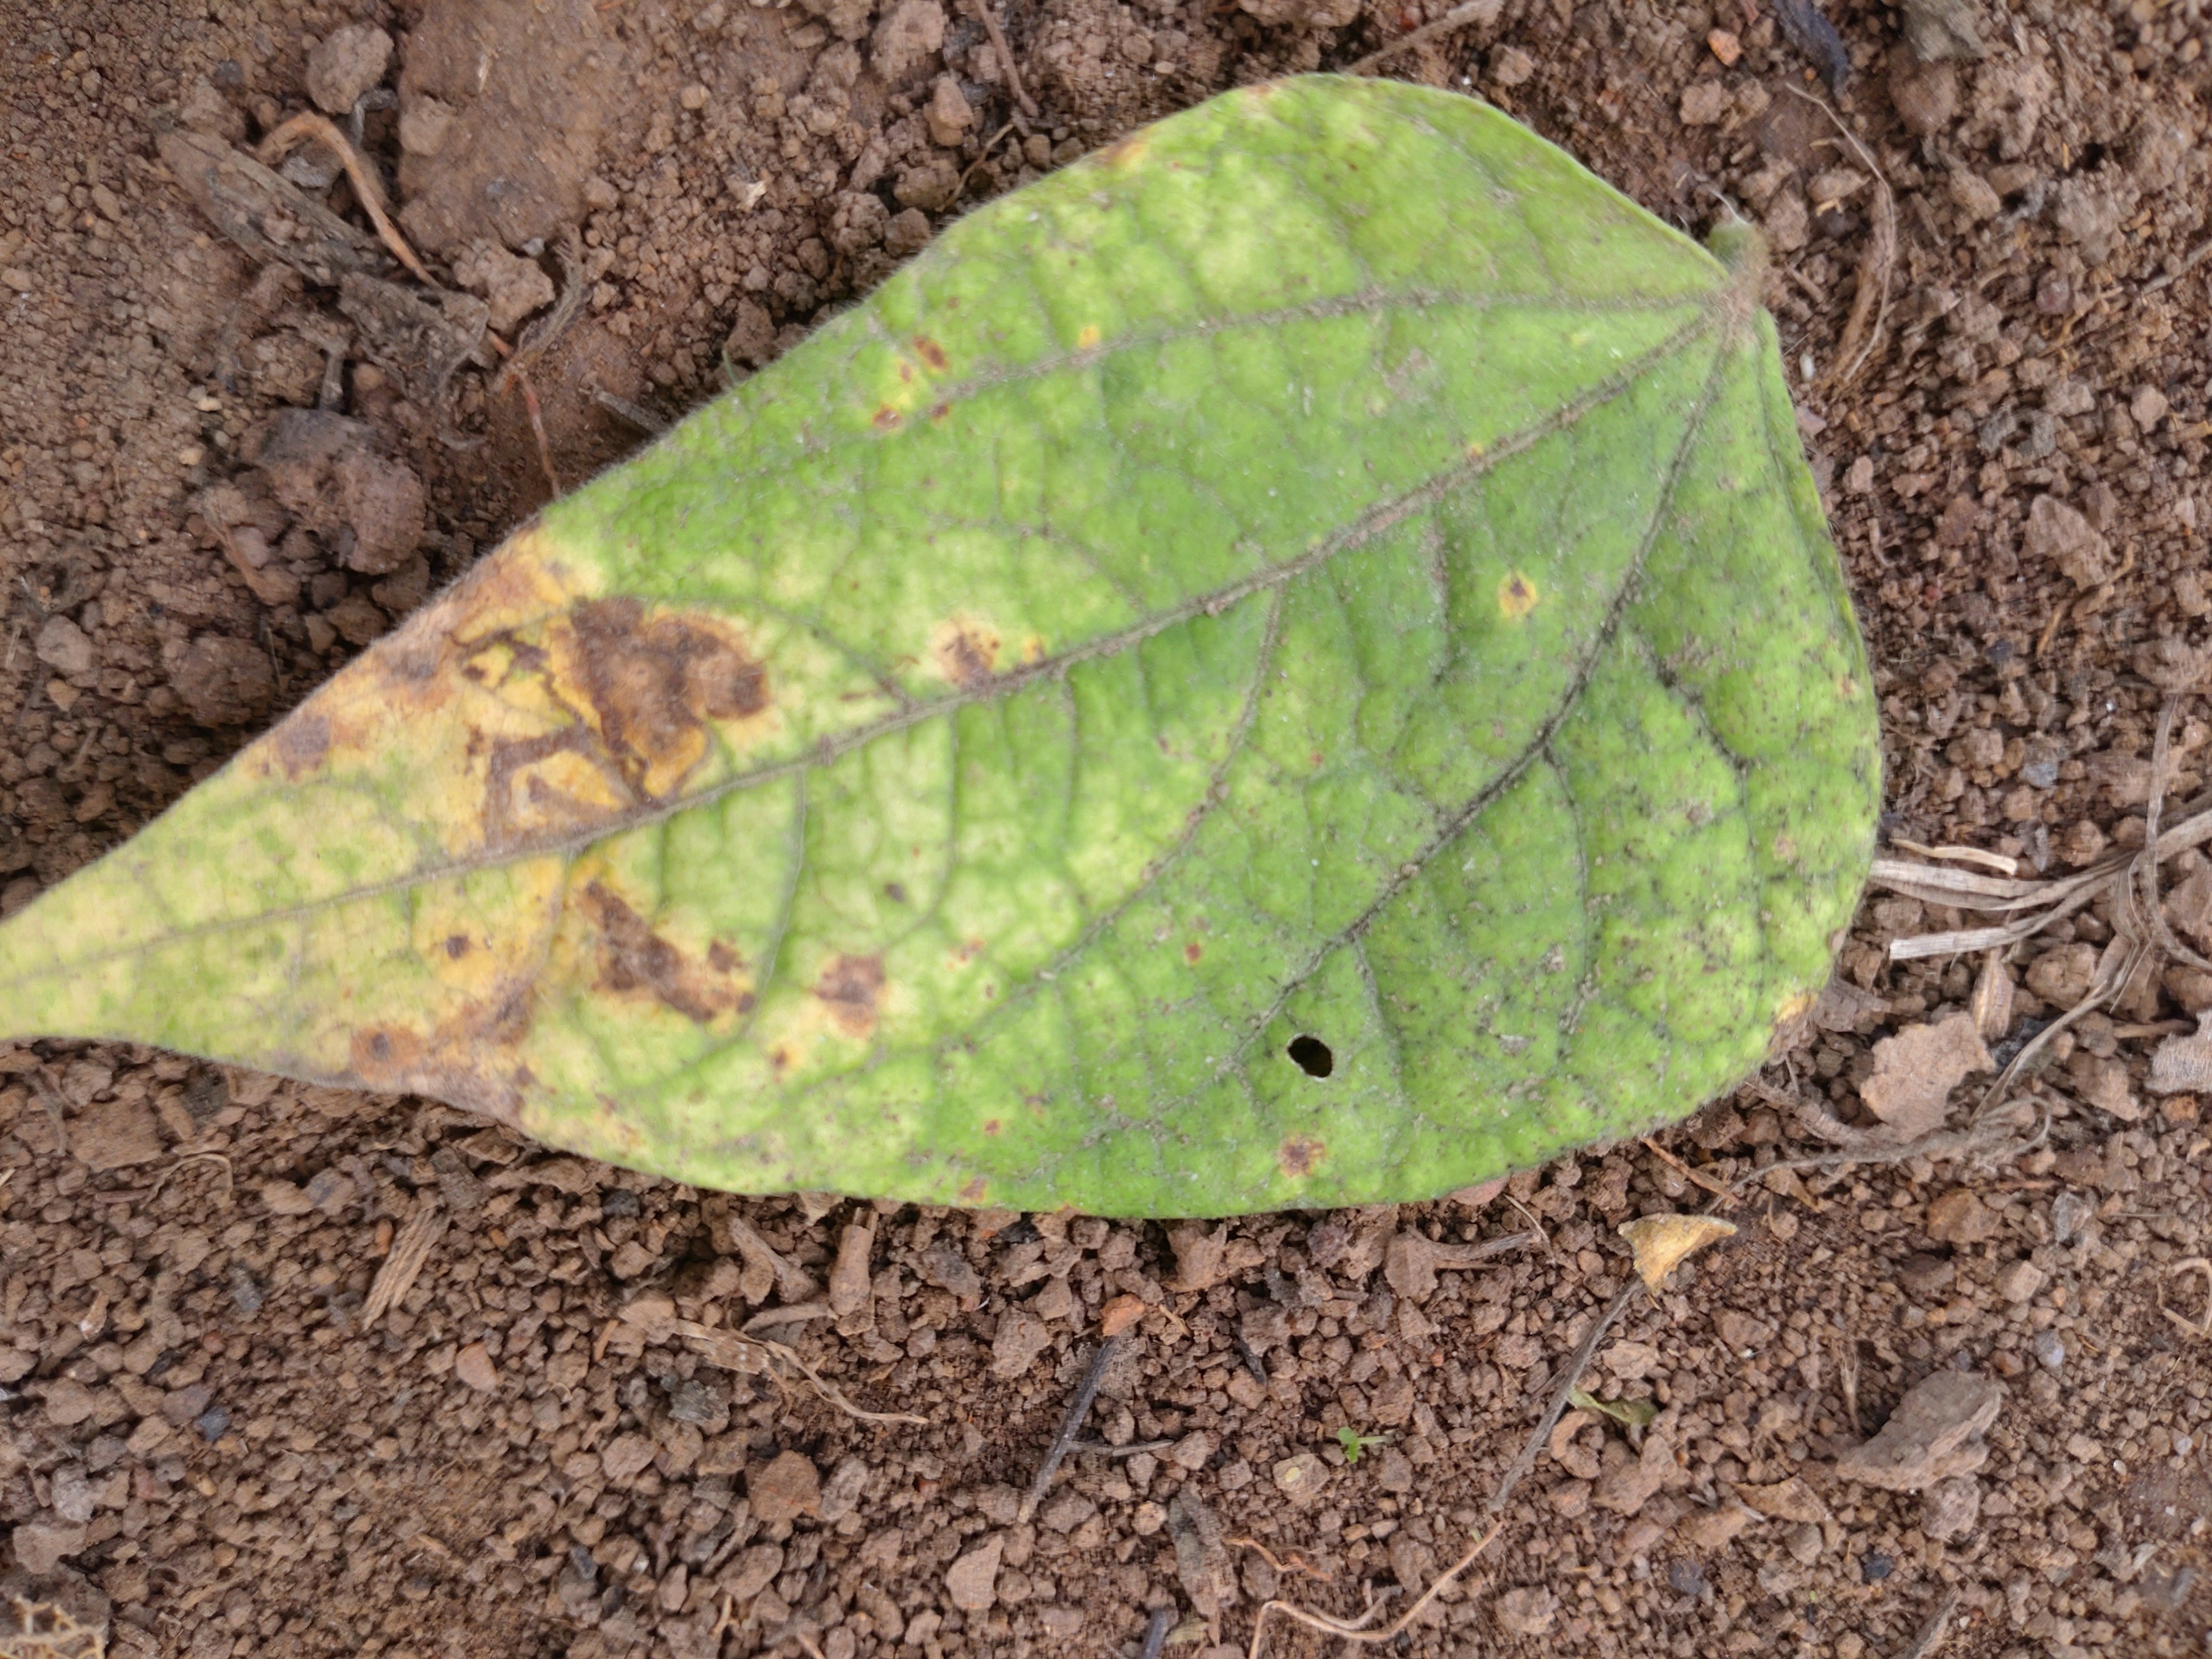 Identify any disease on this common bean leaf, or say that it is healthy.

anthracnose
